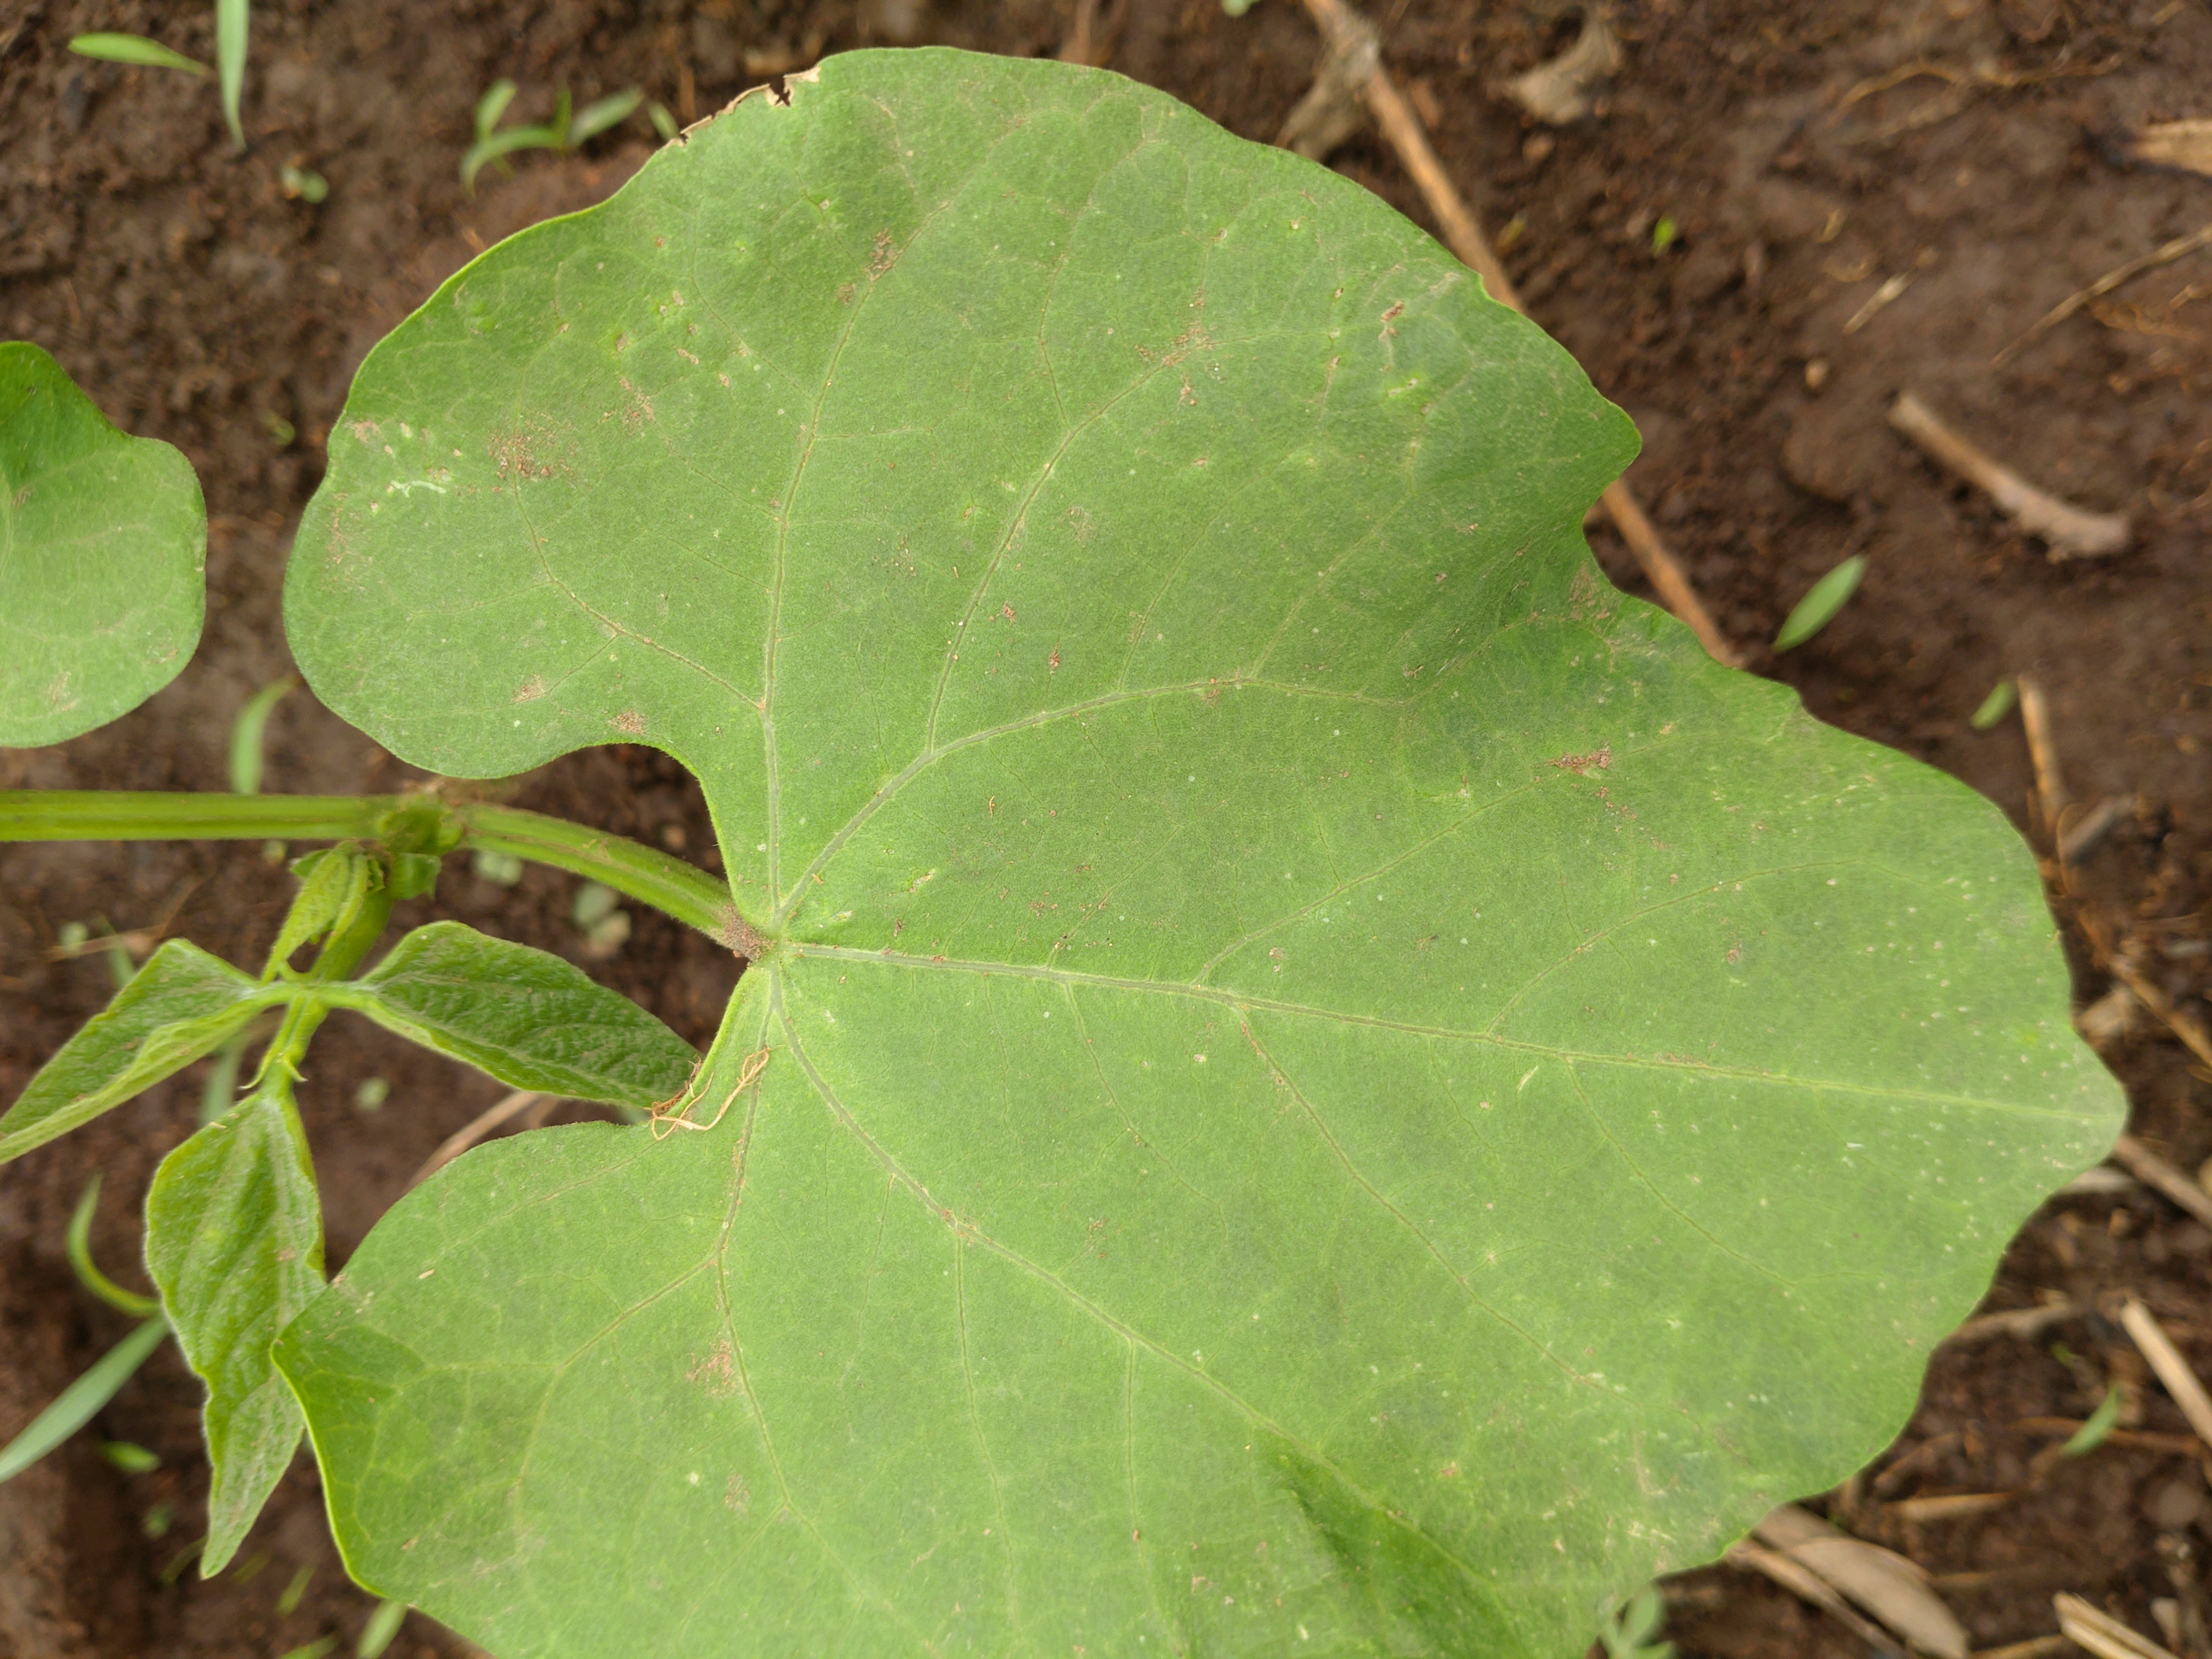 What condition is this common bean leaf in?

healthy
